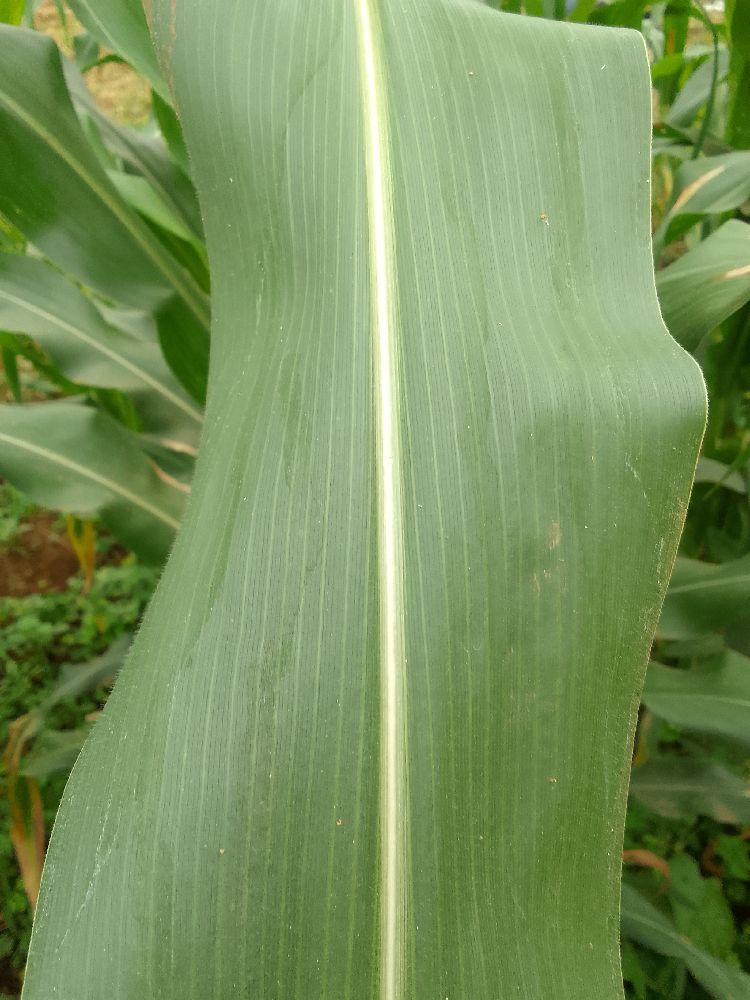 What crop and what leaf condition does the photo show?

maize, healthy
